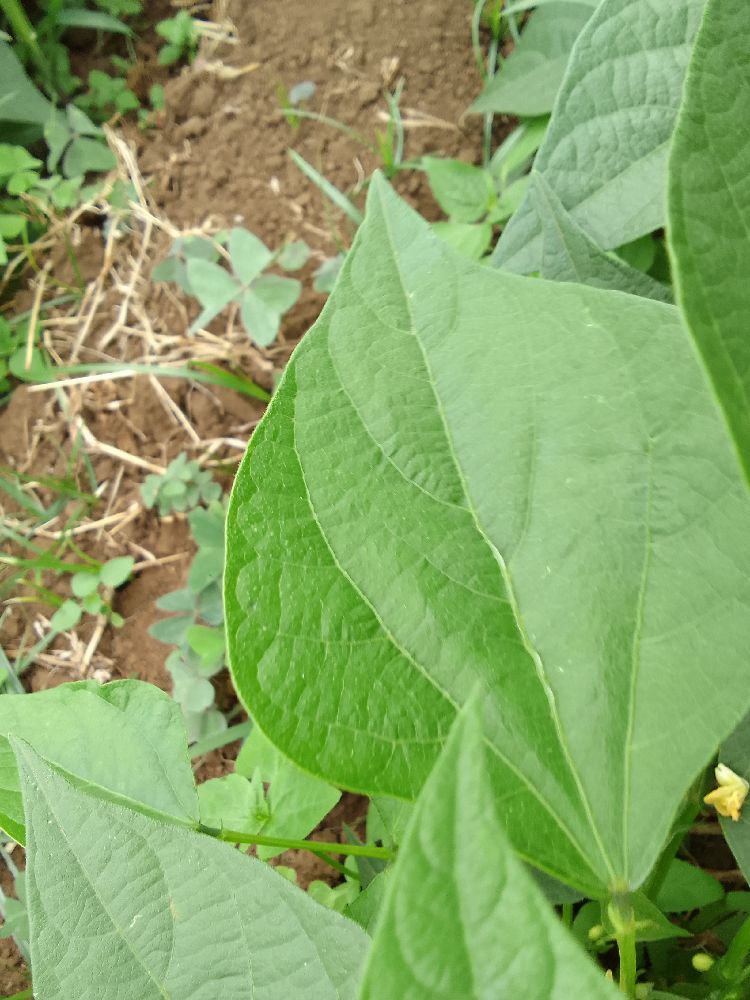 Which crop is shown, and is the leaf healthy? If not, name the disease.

common bean, healthy
